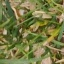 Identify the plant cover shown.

grass
